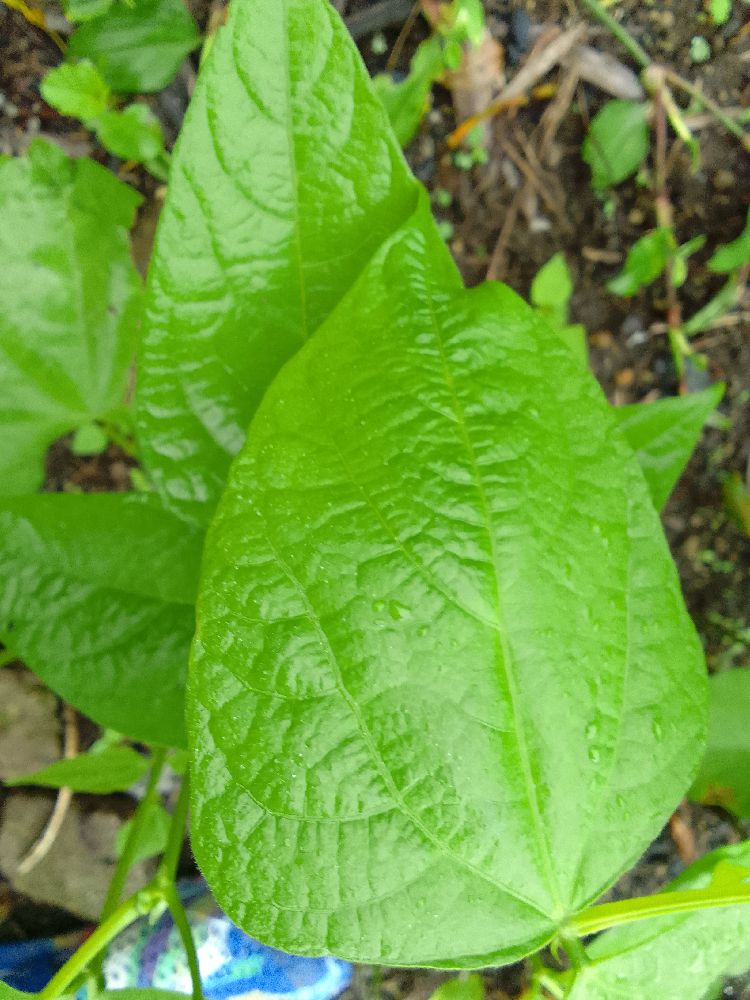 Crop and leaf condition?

common bean, healthy
